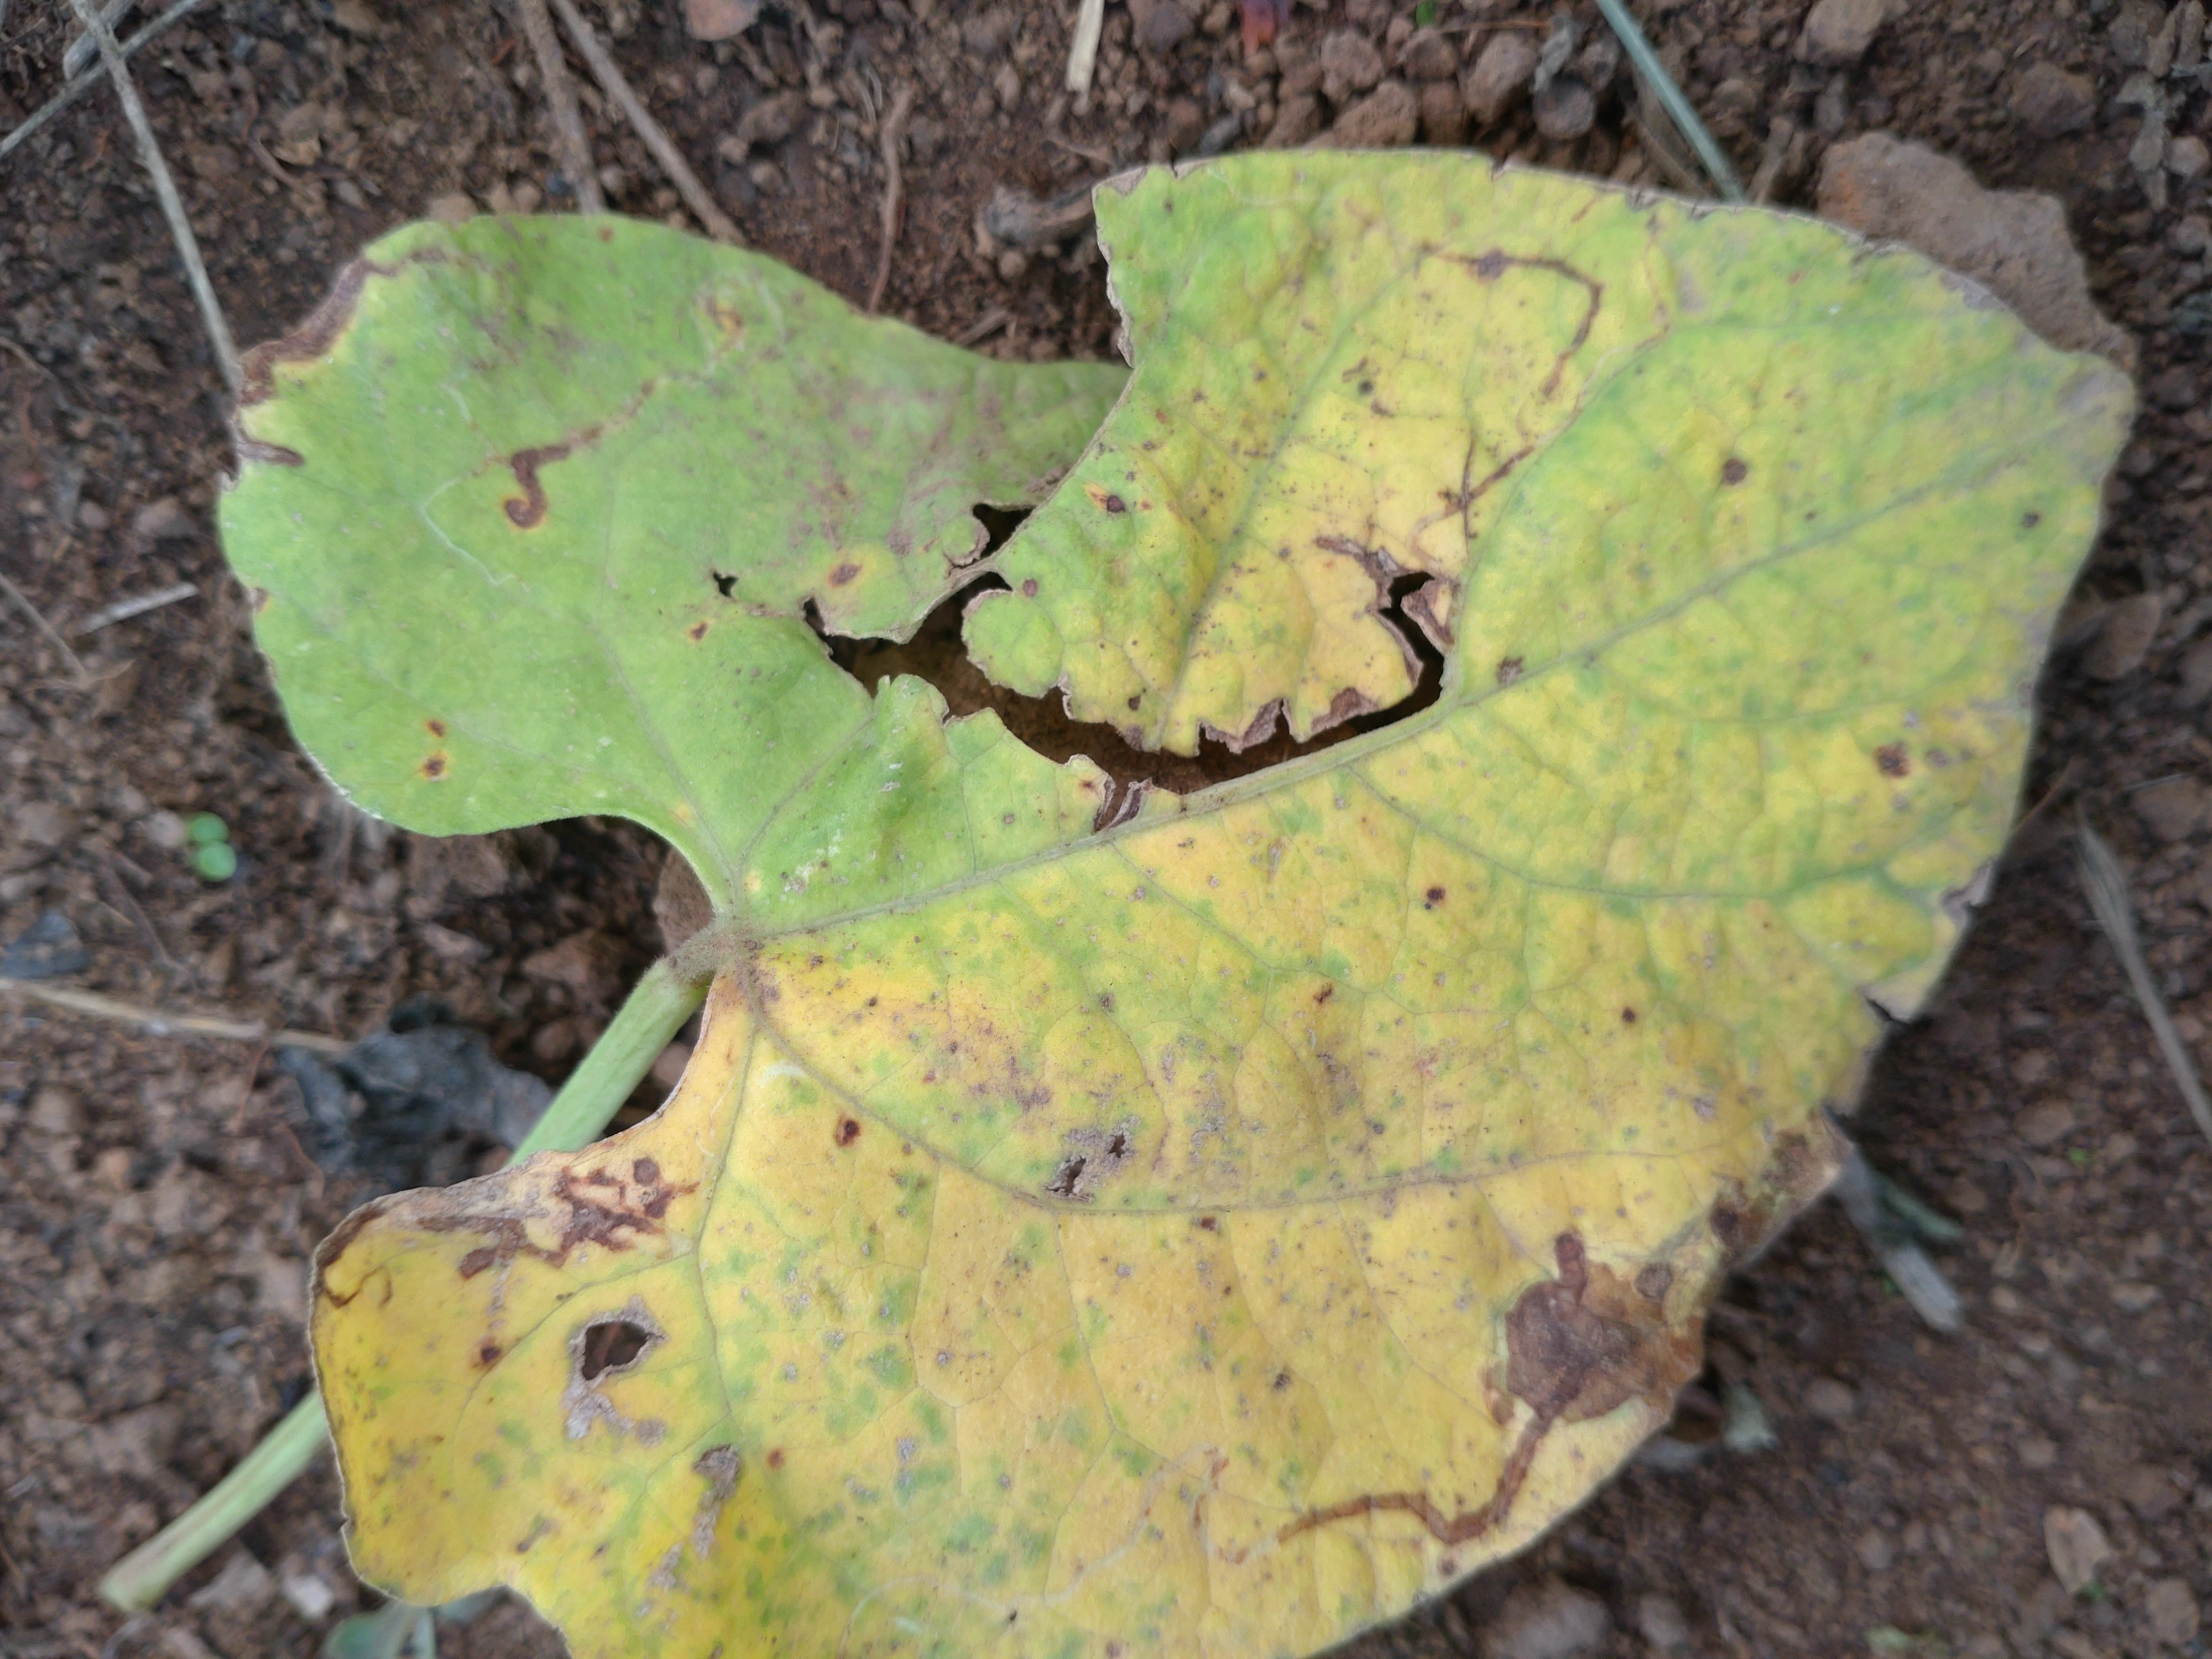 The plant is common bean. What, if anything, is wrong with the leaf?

rust
